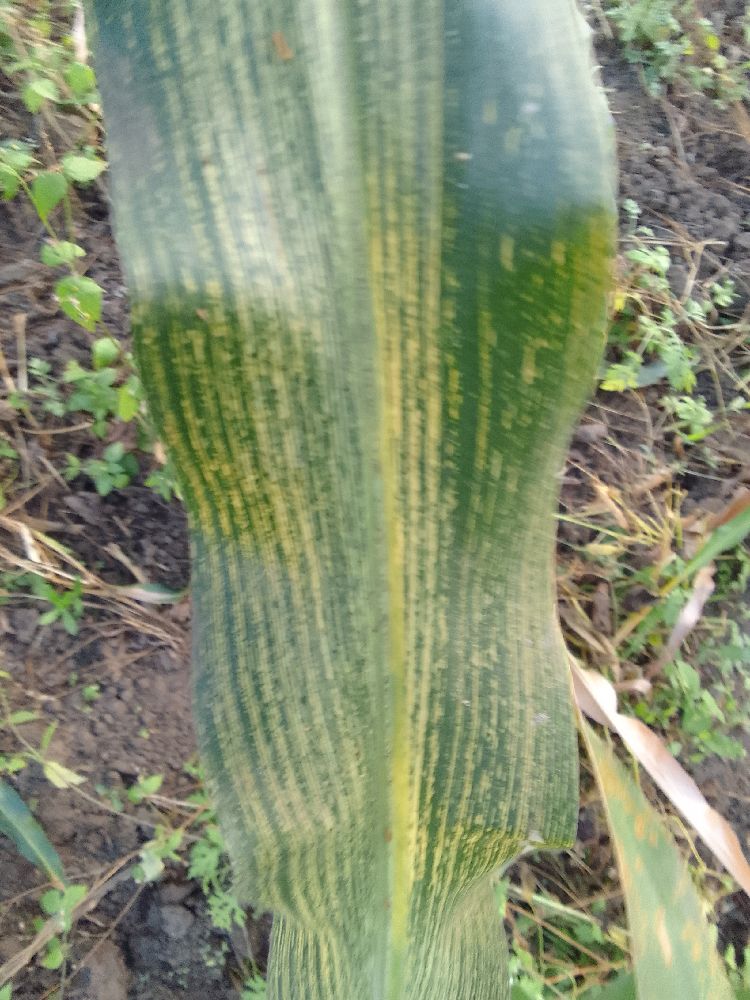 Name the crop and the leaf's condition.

maize, maize streak virus
